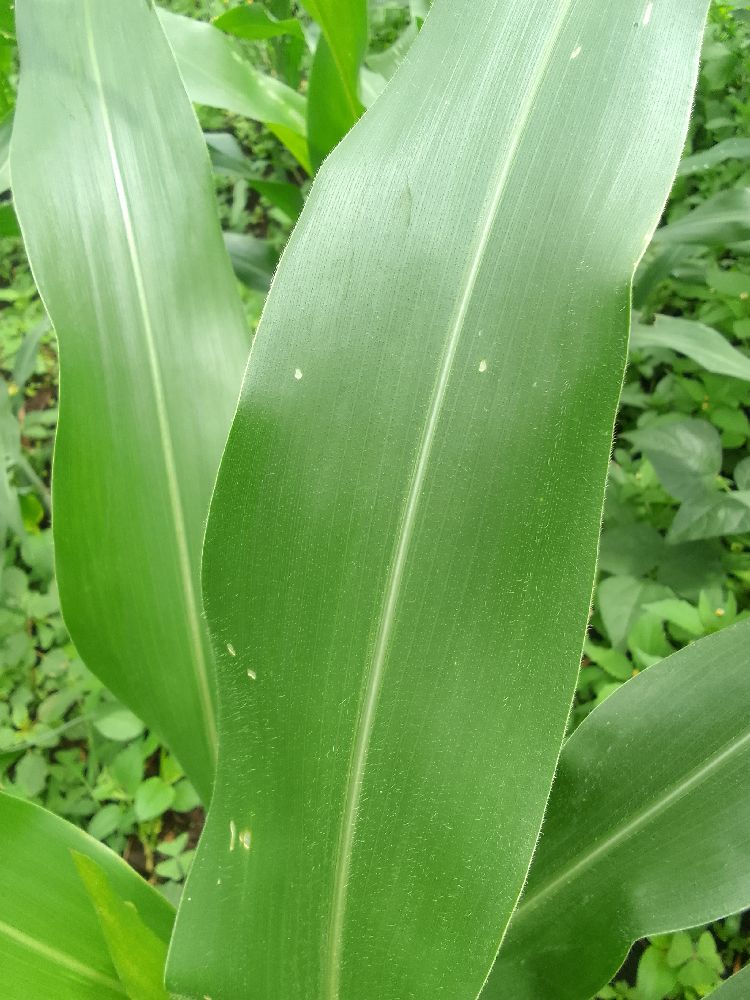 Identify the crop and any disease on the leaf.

maize, healthy
